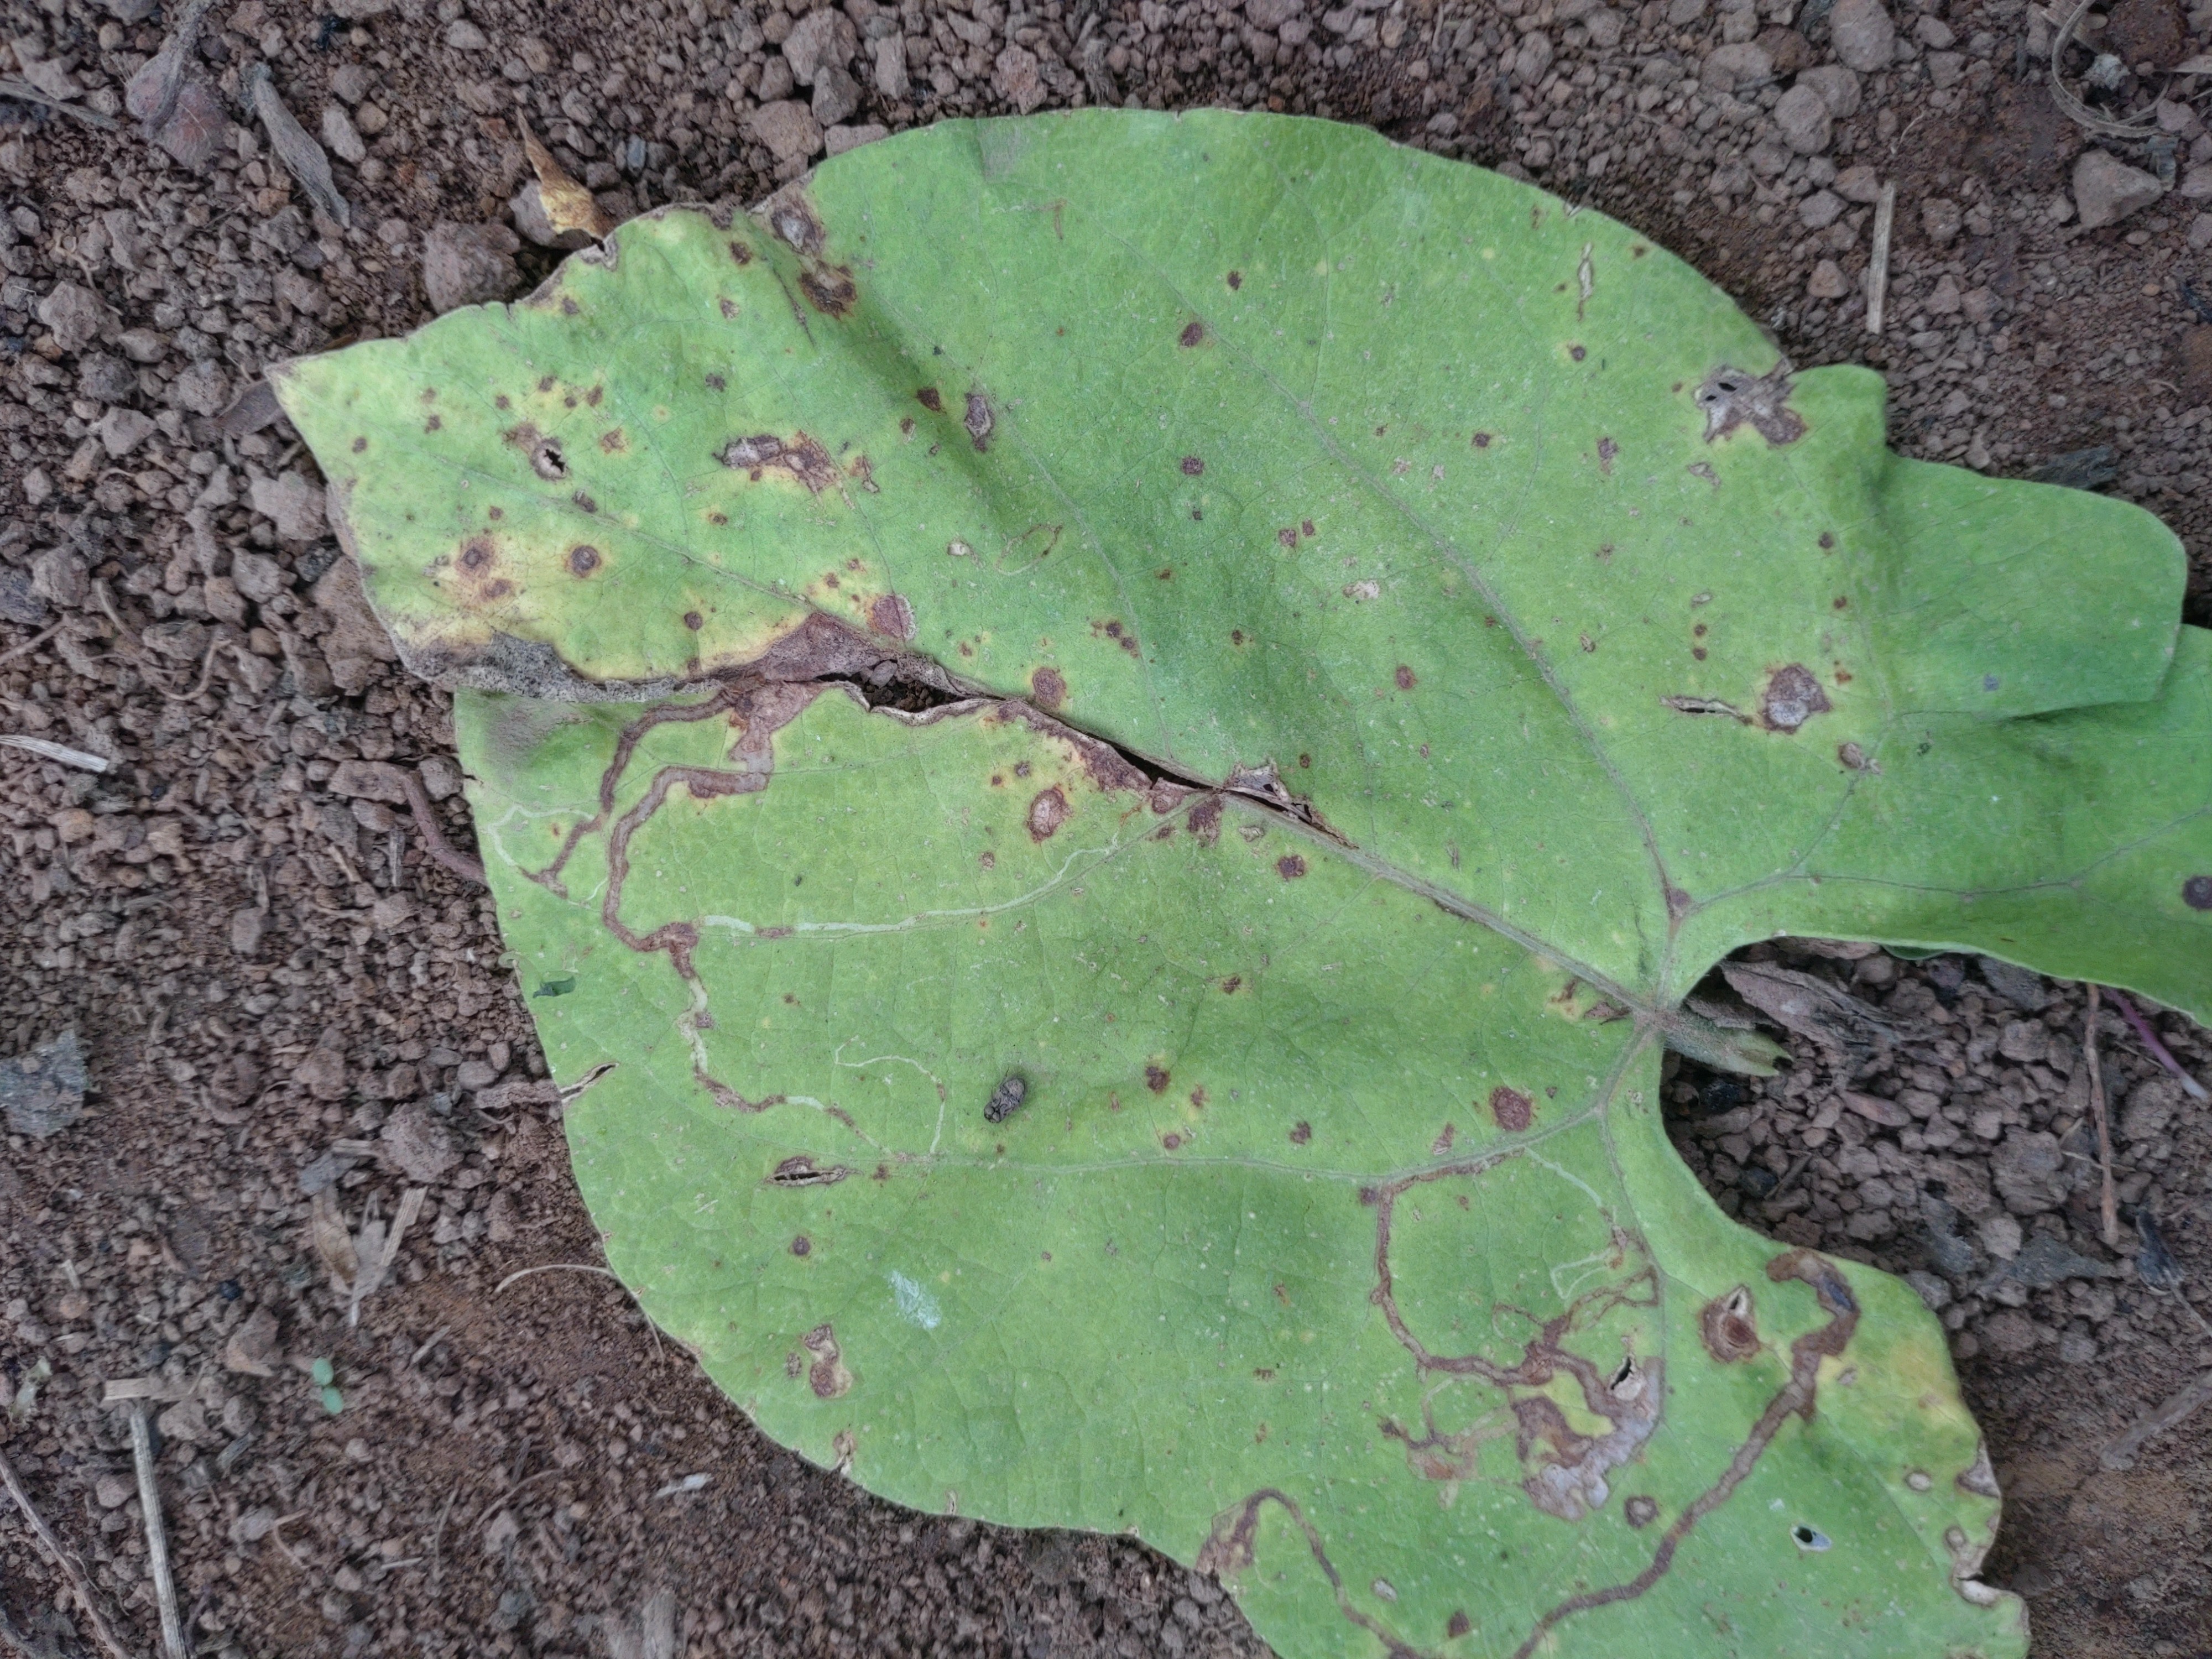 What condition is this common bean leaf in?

anthracnose
